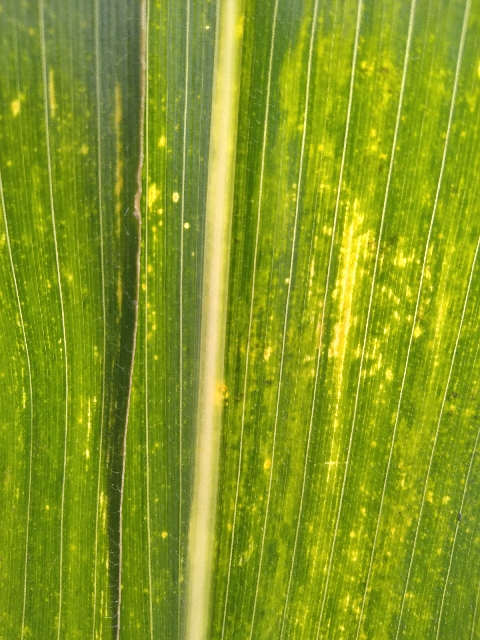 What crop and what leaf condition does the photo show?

maize, maize lethal necrosis
